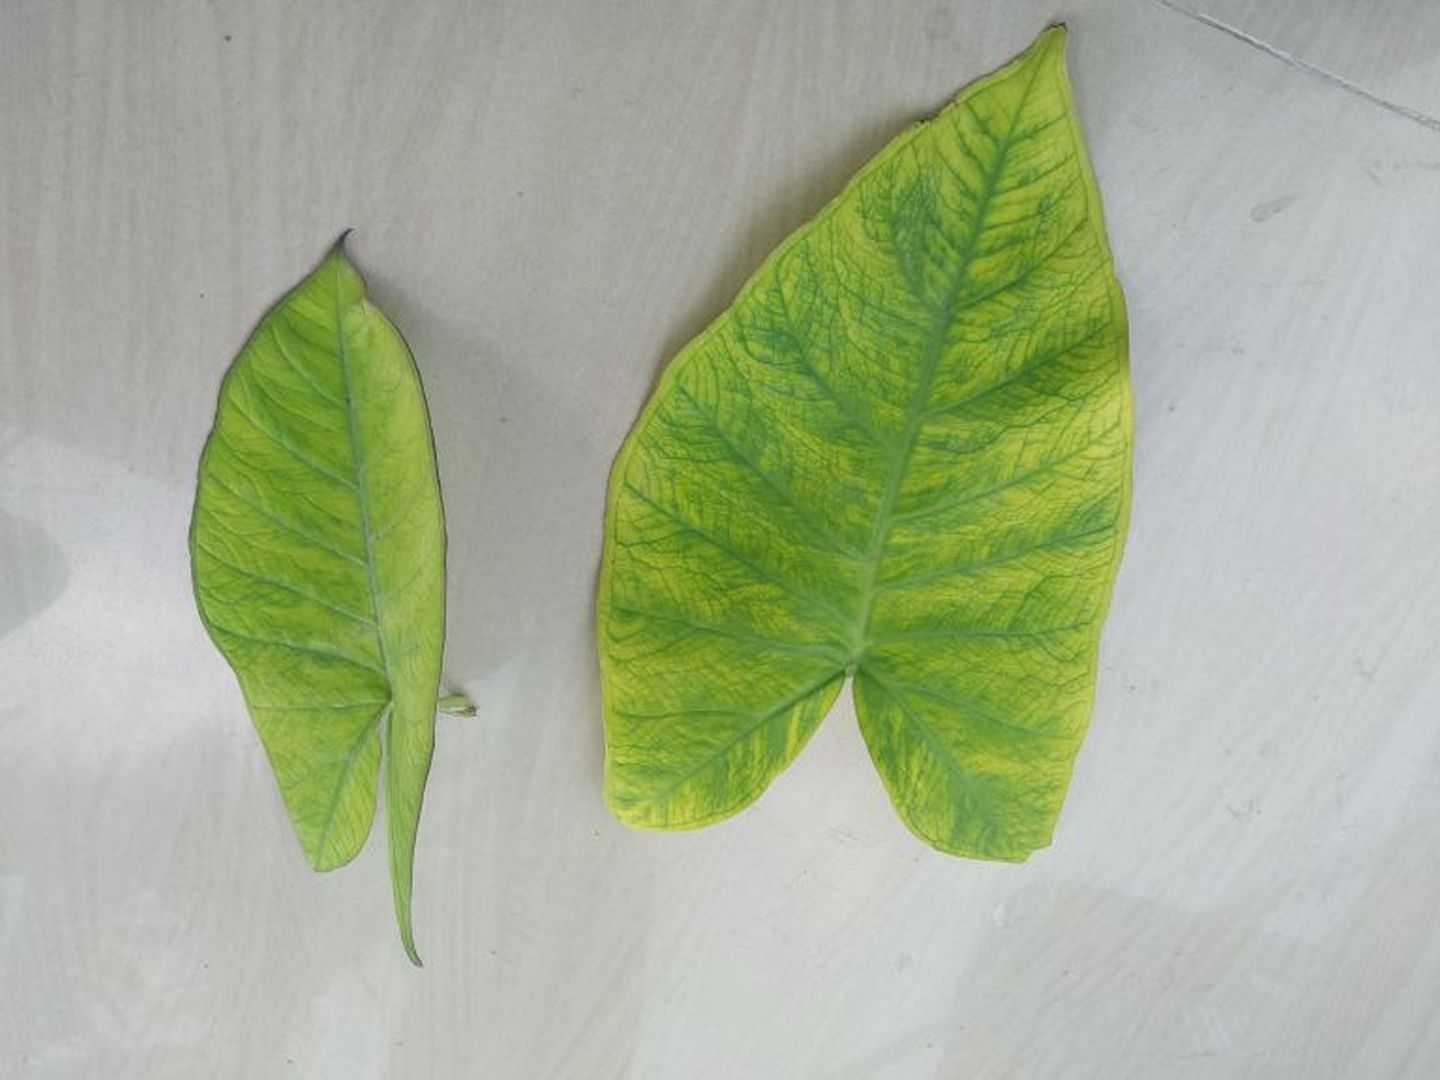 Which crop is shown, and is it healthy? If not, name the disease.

taro, mosaic
